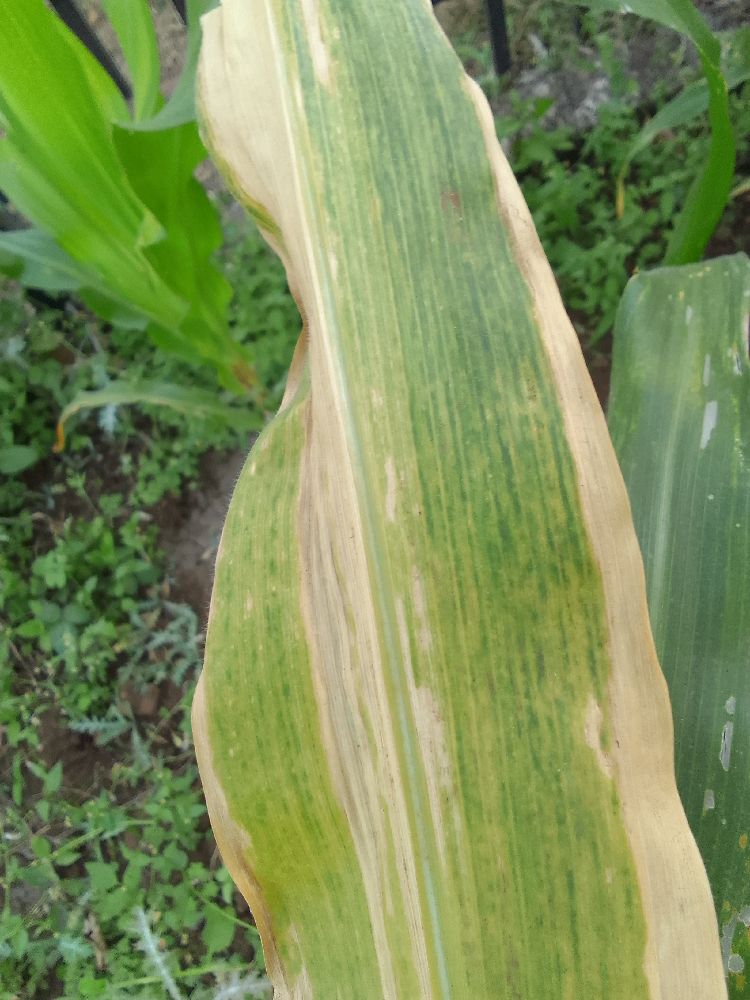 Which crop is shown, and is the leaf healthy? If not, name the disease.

maize, maize lethal necrosis
